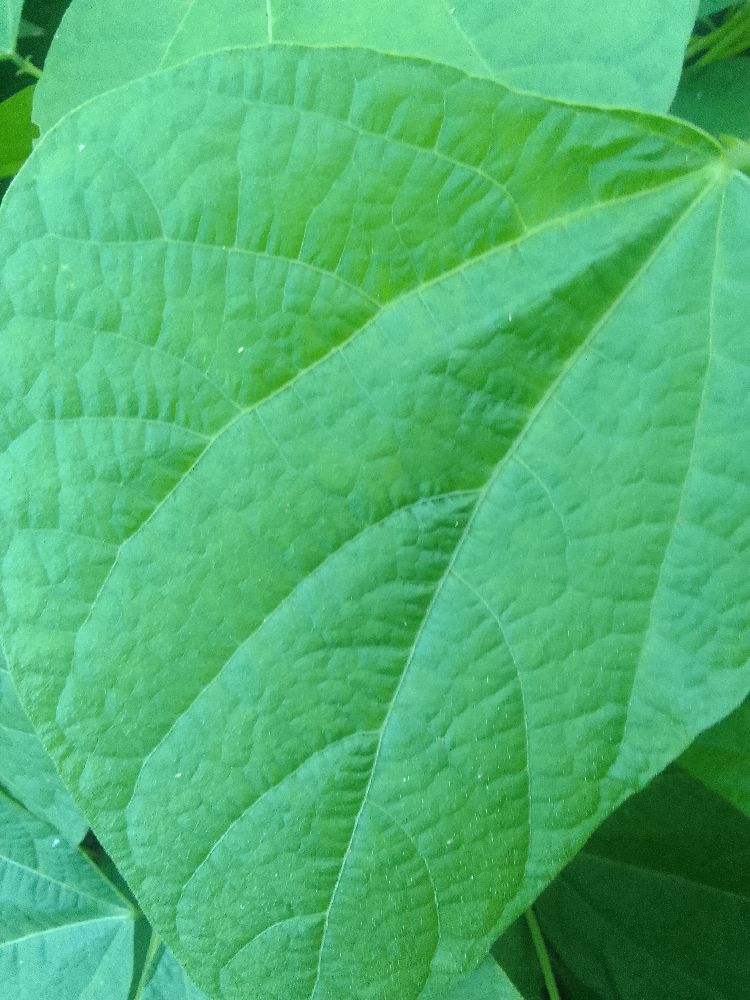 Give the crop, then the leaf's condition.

common bean, healthy
